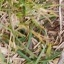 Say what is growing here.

grass
